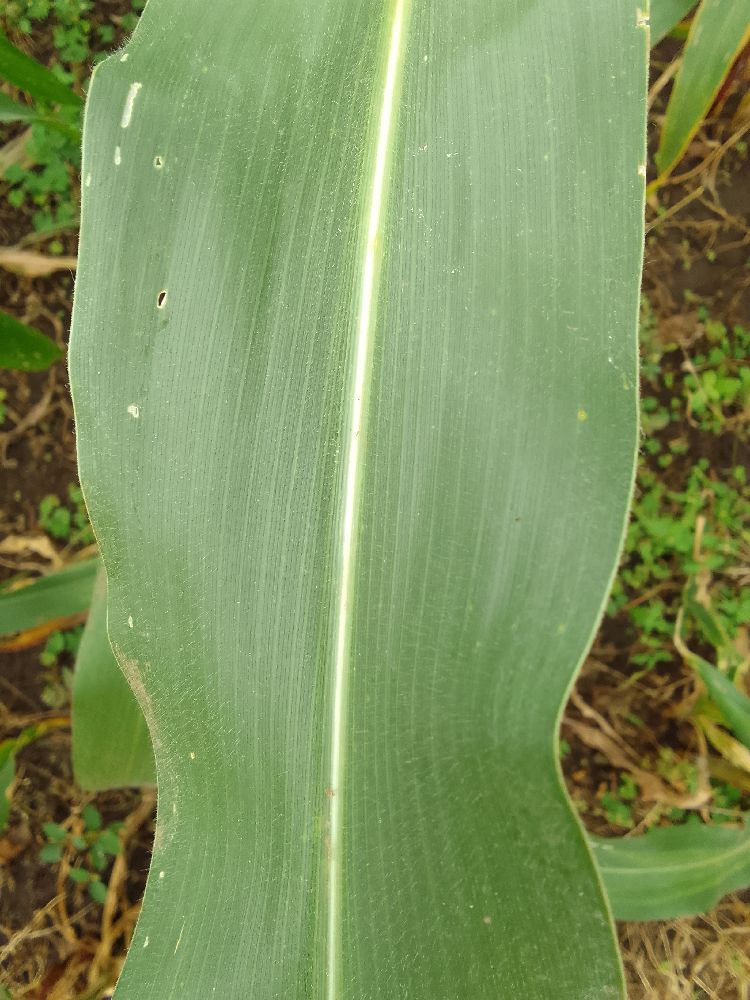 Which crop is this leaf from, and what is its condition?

maize, healthy
